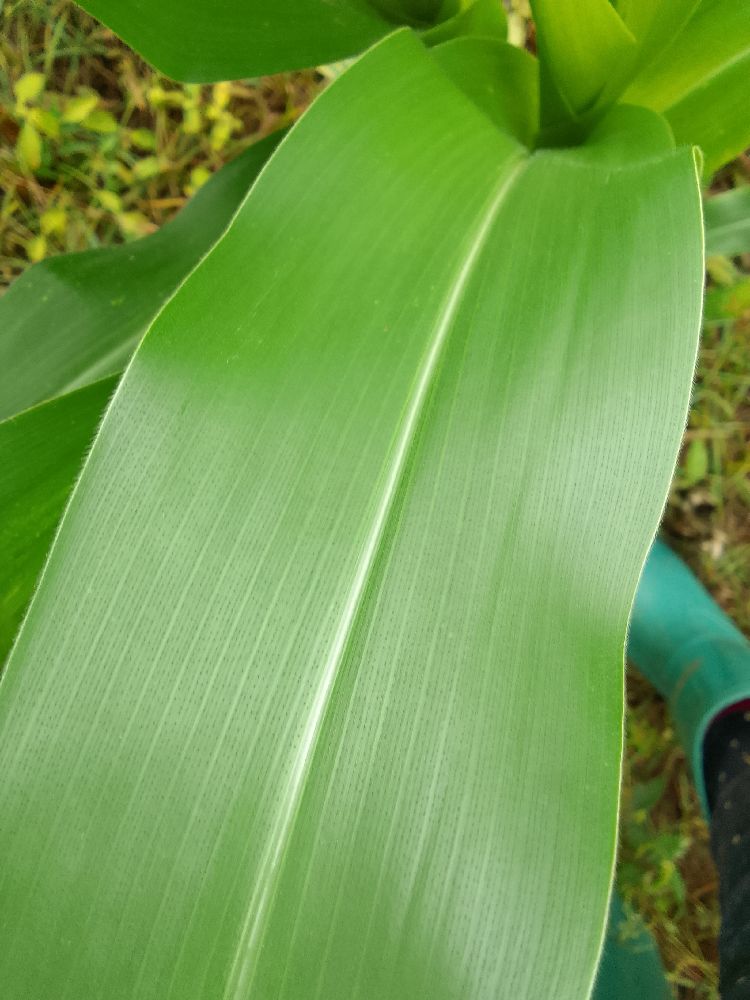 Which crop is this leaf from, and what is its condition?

maize, healthy
